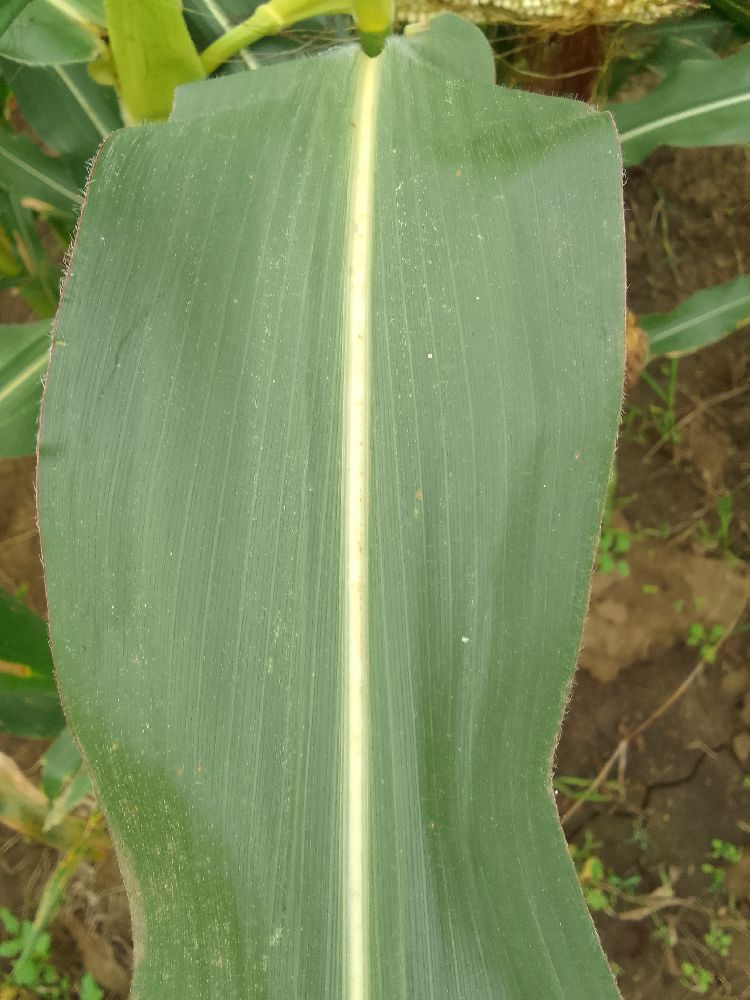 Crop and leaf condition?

maize, healthy
